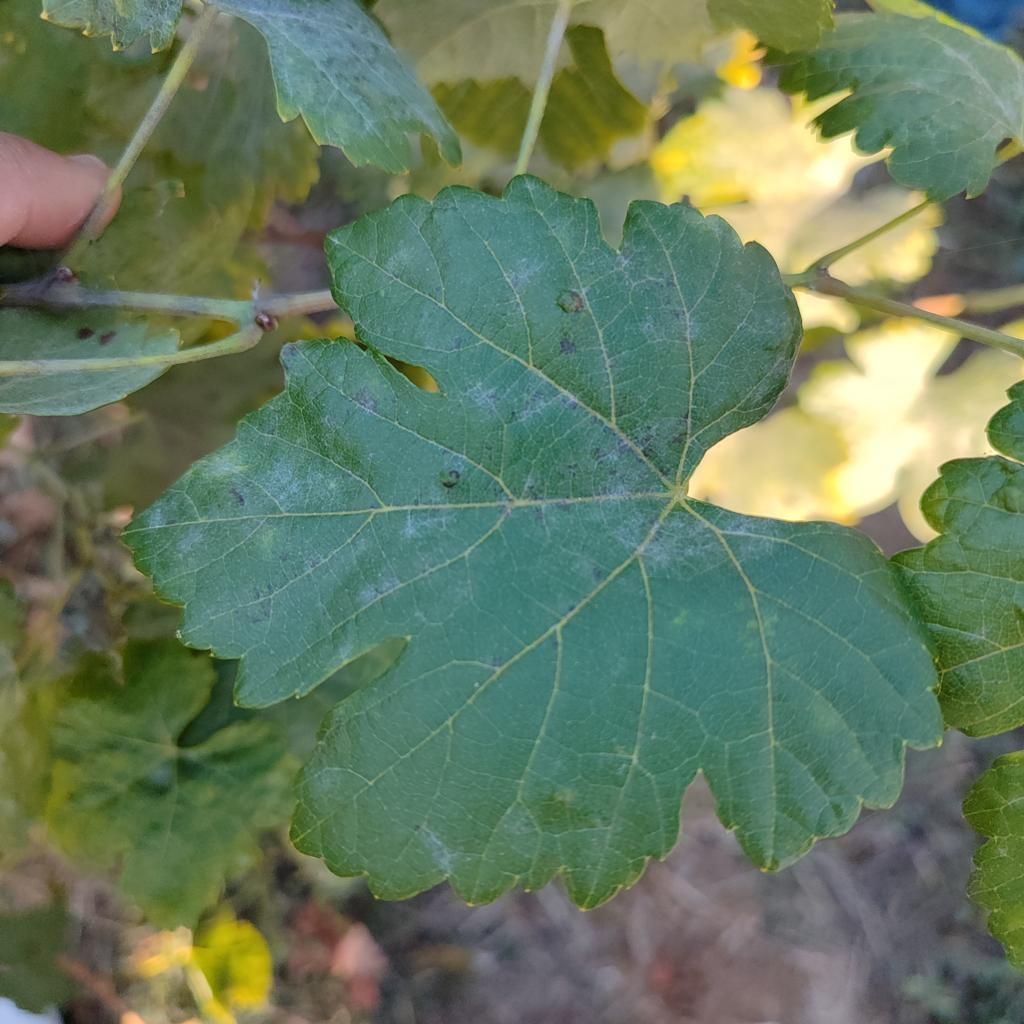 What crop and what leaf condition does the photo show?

grapevine, powdery mildew
